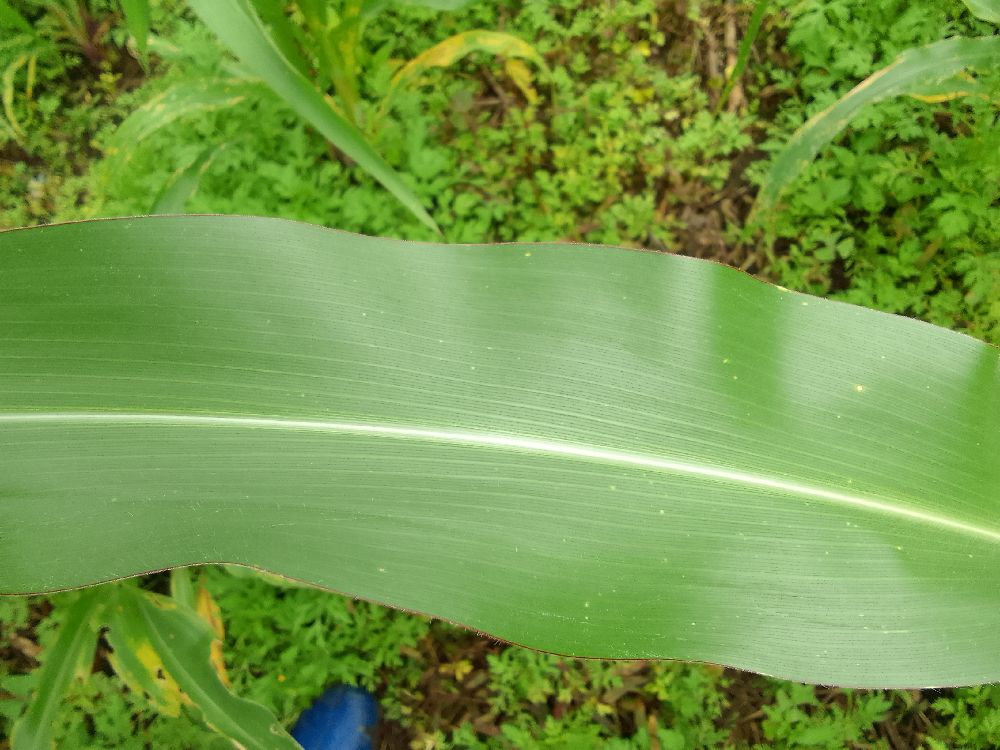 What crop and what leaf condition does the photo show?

maize, healthy
